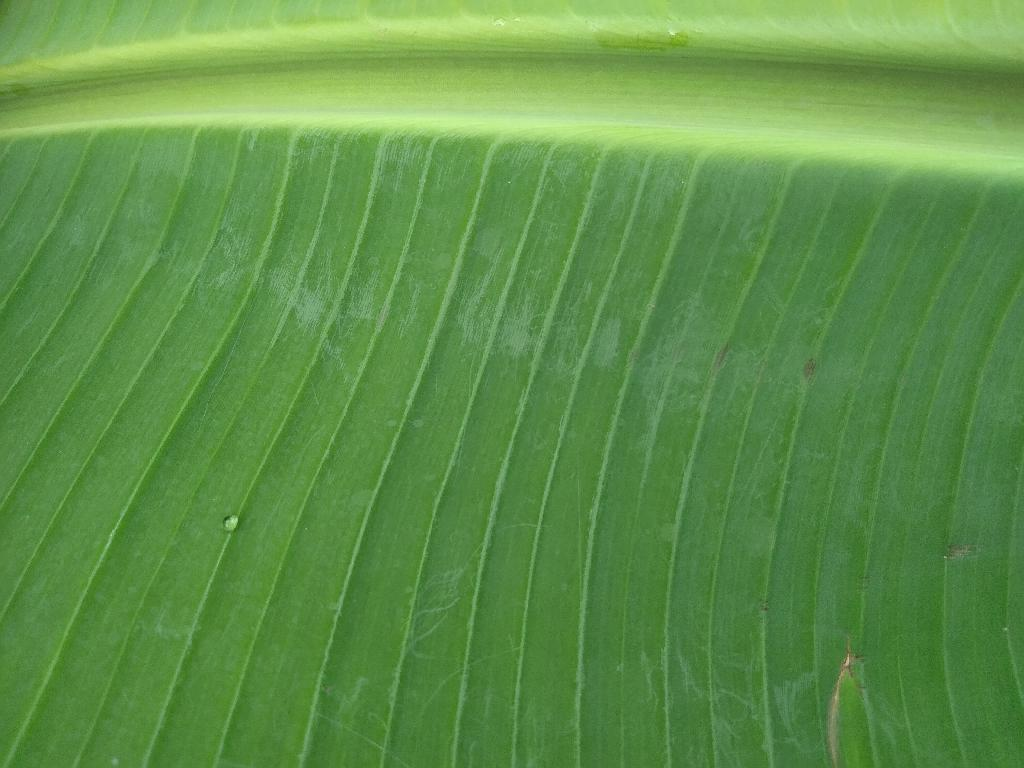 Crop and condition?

banana, healthy
